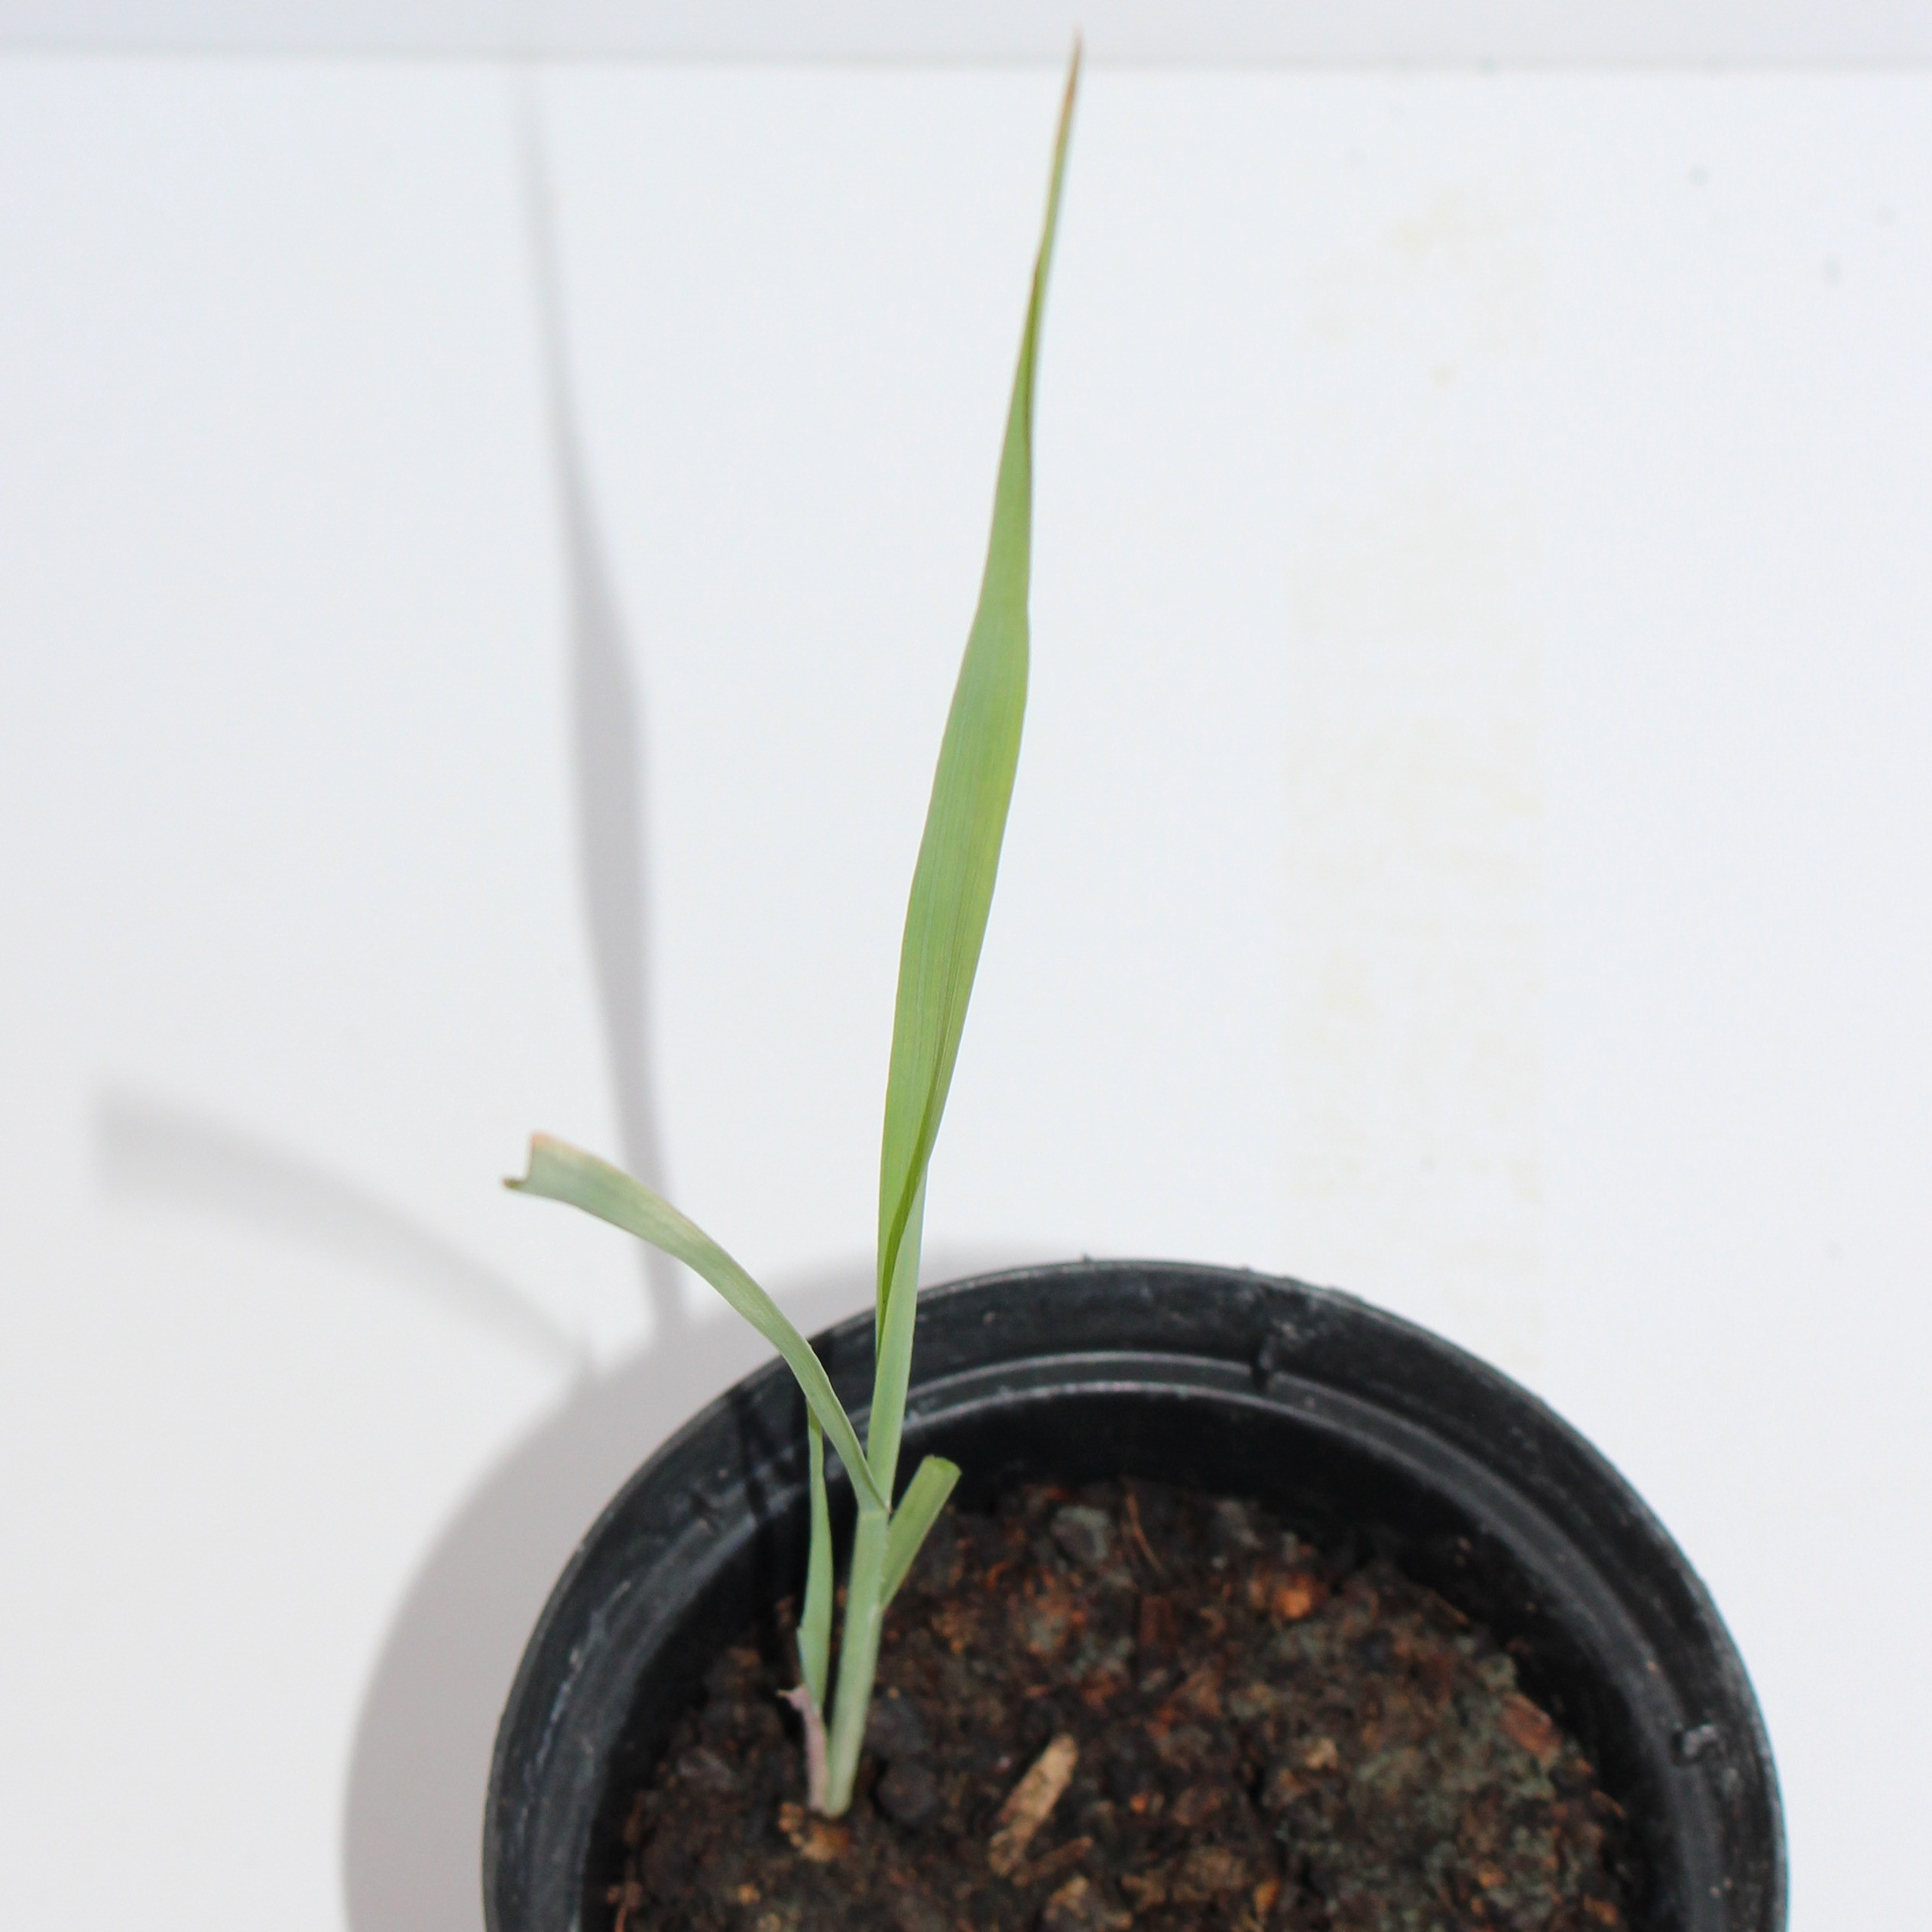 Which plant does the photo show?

Avena sterilis
